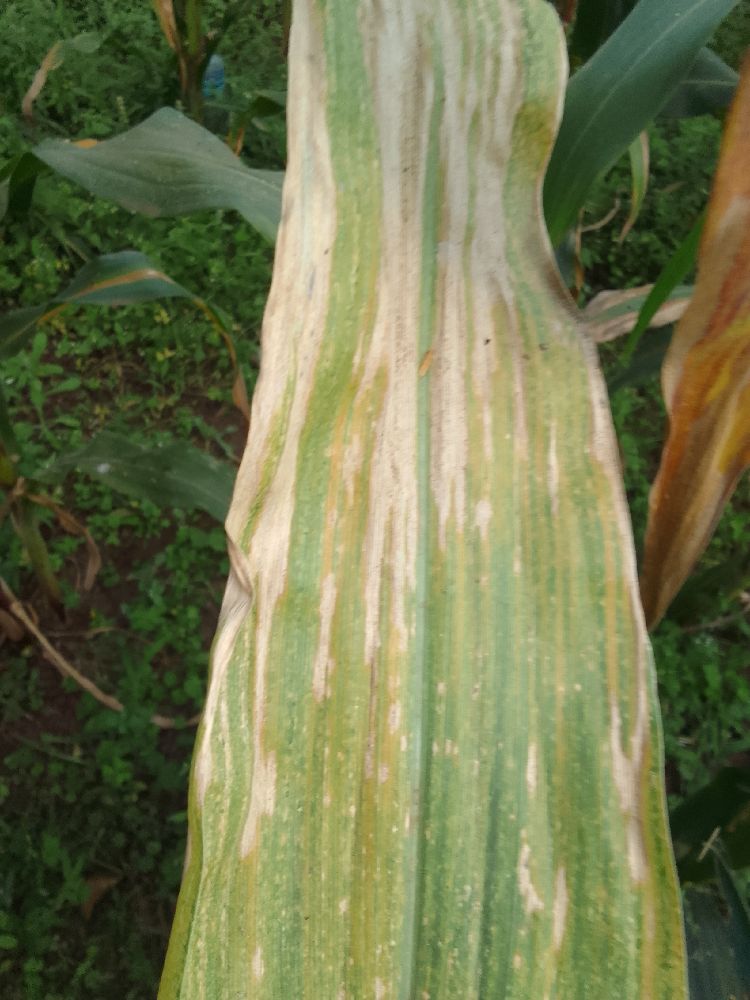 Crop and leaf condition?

maize, maize lethal necrosis
